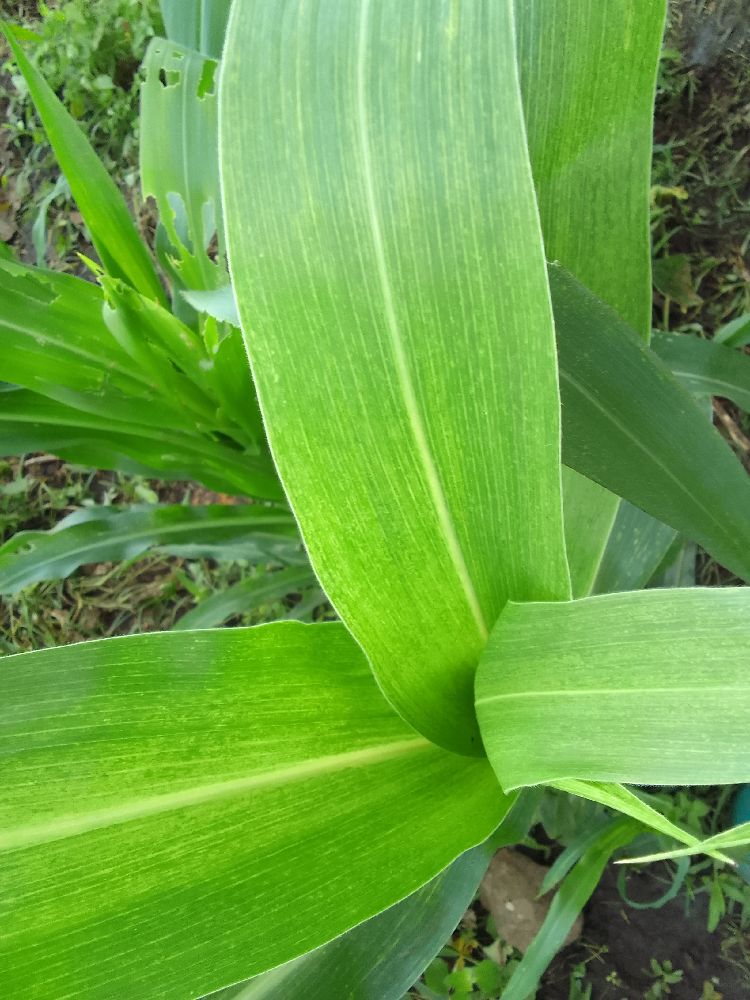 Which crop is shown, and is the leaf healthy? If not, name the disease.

maize, maize lethal necrosis
